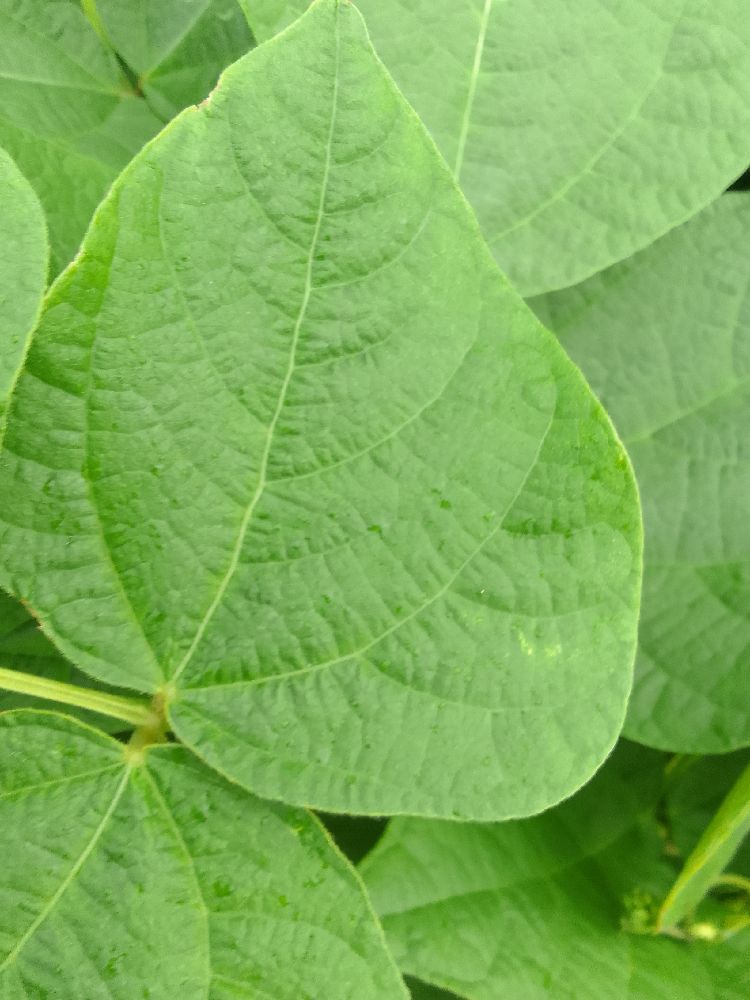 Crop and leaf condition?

common bean, healthy
